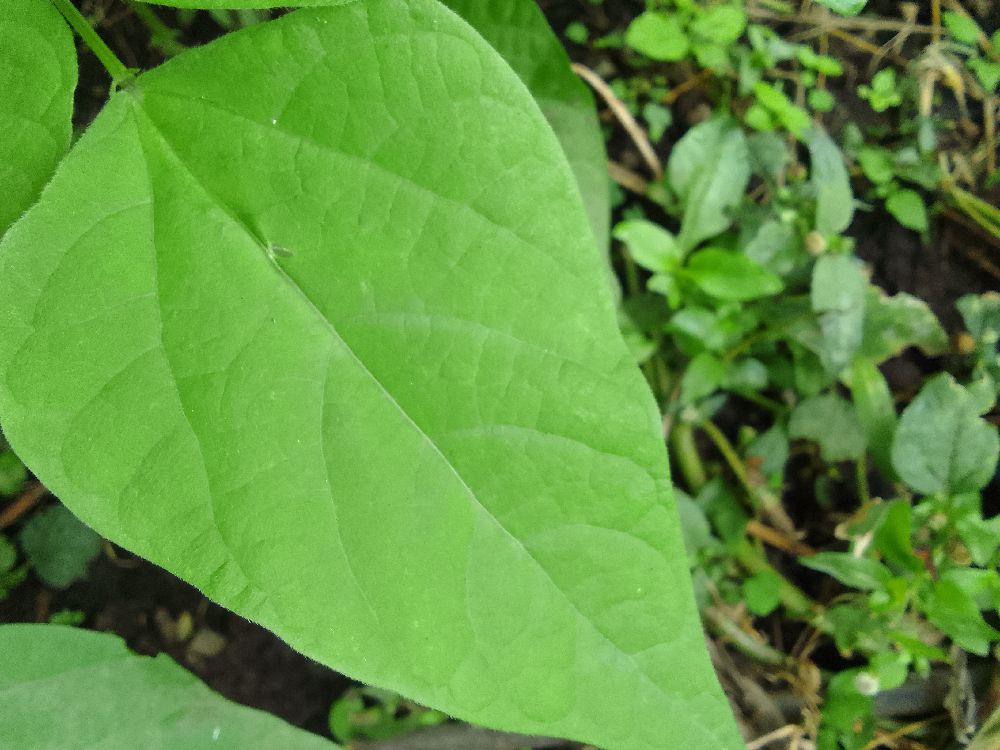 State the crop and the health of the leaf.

common bean, healthy
